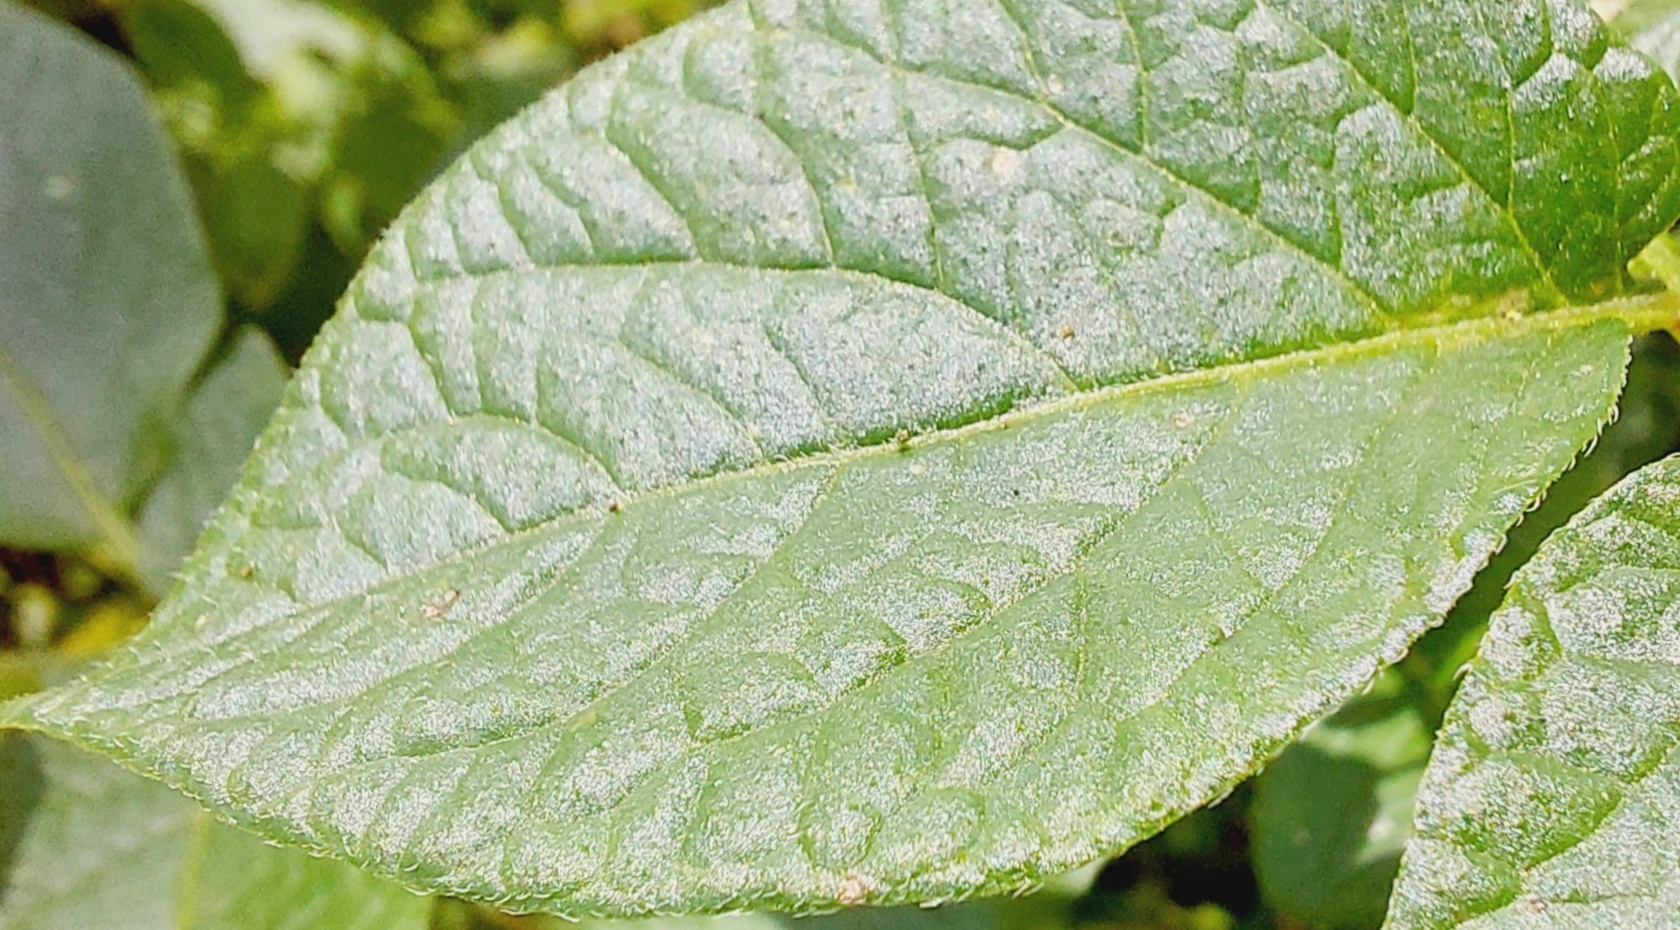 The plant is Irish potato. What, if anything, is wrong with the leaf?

healthy
